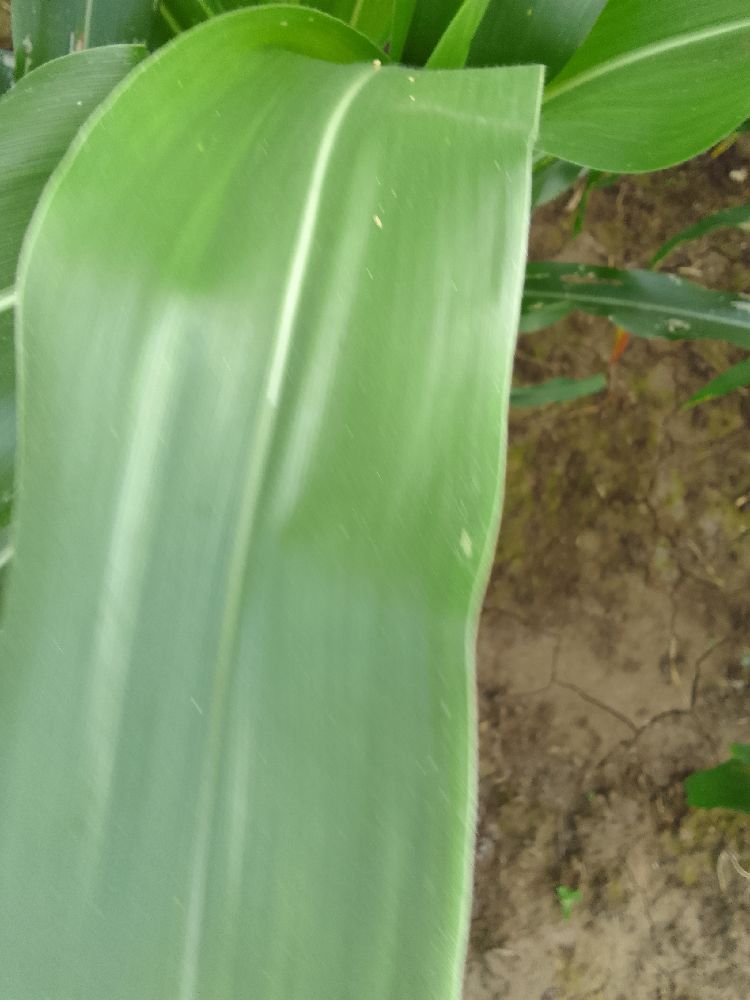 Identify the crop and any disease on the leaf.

maize, healthy
